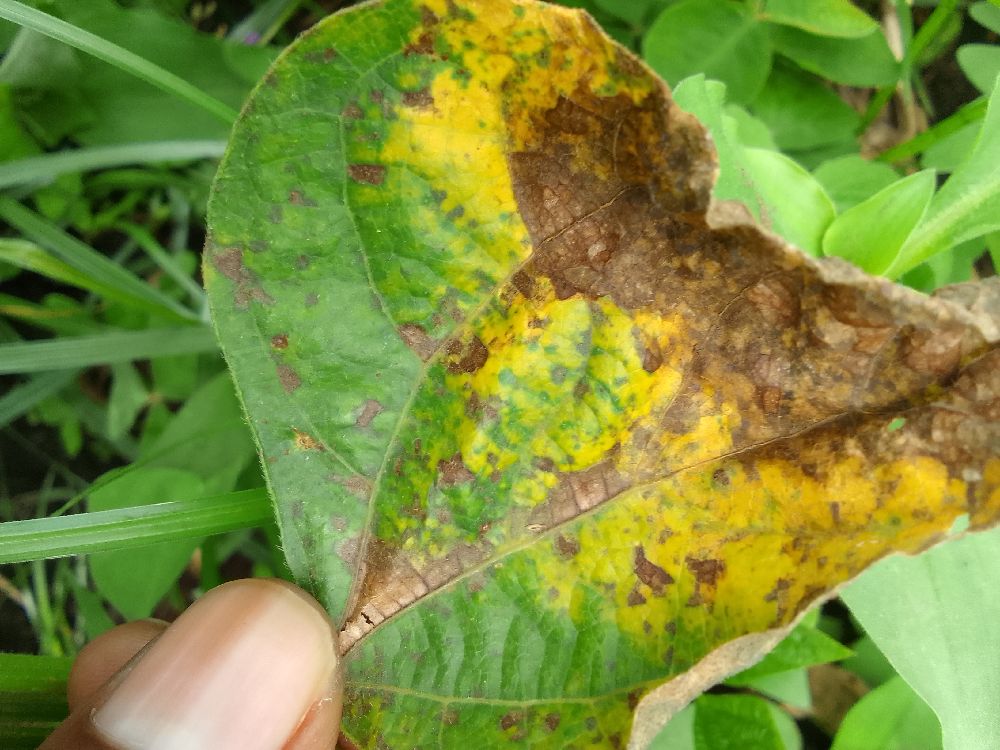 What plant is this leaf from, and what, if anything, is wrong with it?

common bean, bean anthracnose
